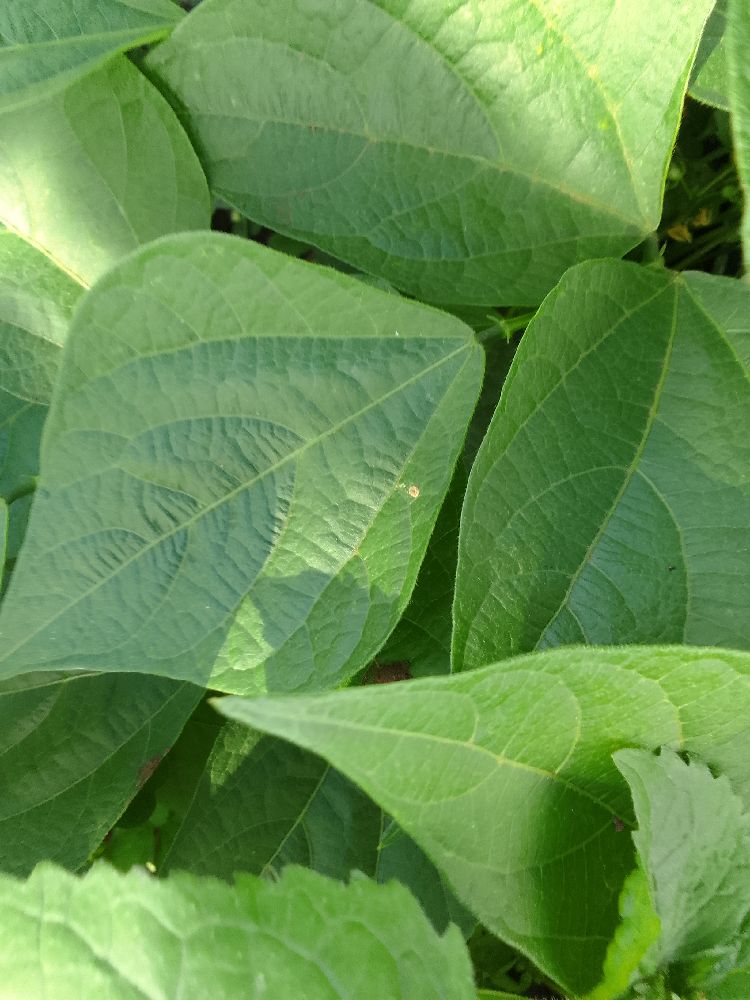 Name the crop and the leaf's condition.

common bean, healthy
